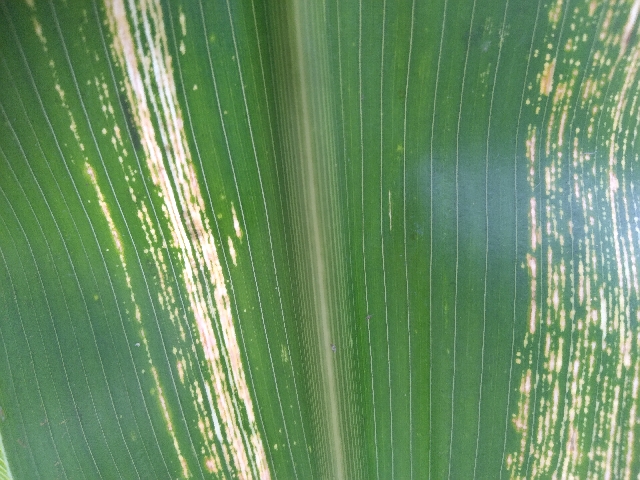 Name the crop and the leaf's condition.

maize, maize streak virus
